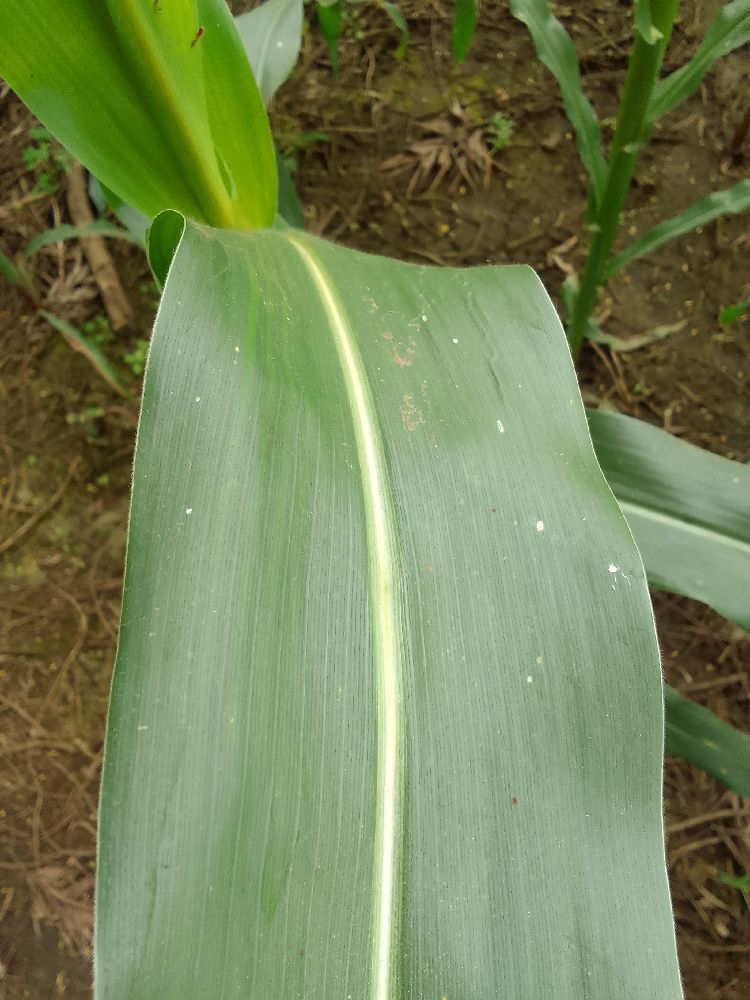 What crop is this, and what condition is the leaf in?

maize, healthy
